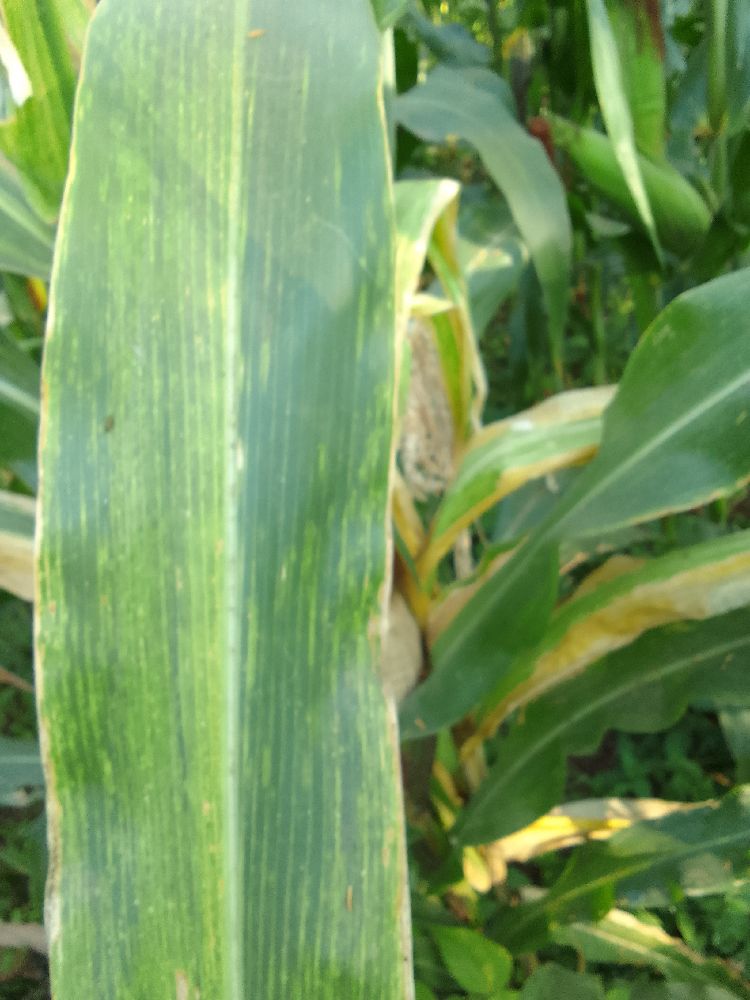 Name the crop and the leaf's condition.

maize, maize lethal necrosis
